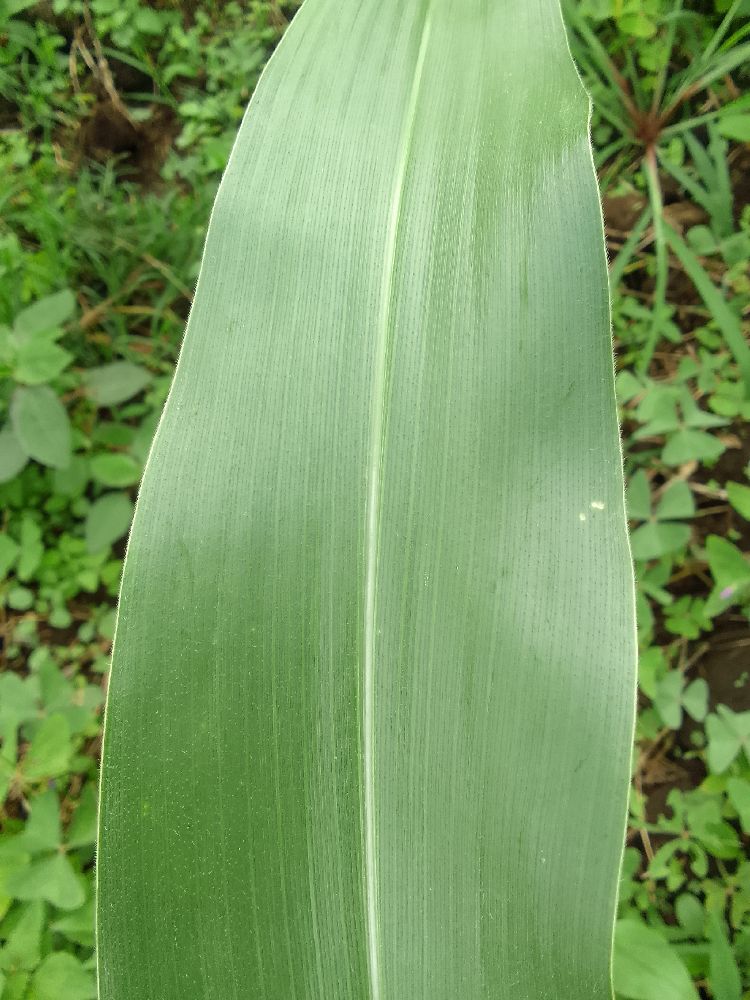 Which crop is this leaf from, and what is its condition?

maize, healthy
